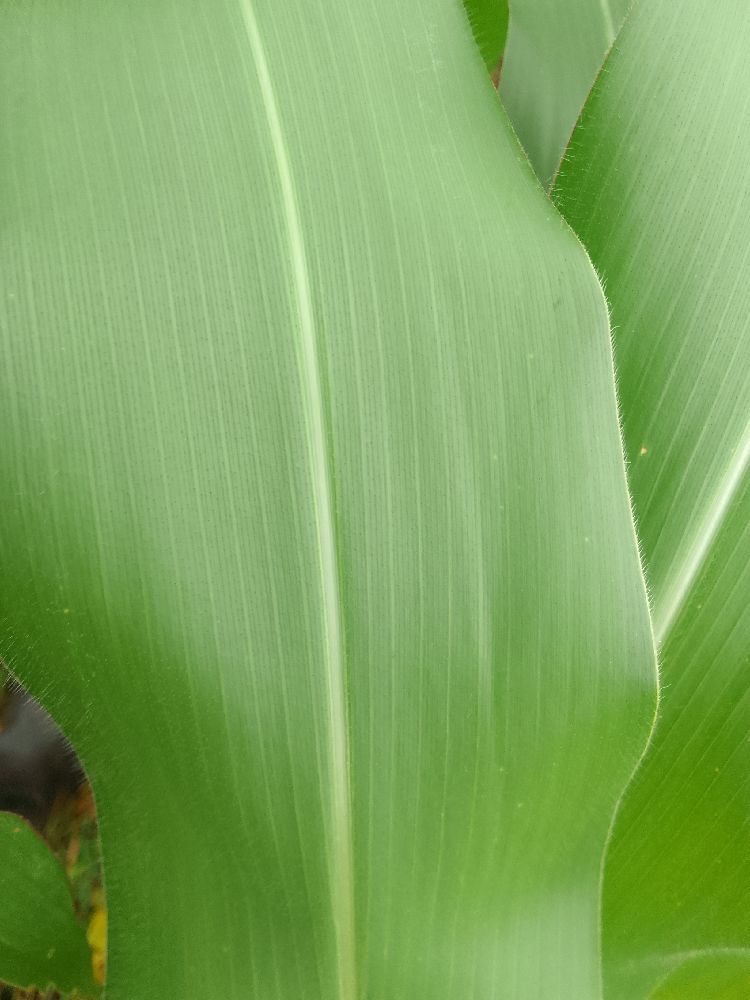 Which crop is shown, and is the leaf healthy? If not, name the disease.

maize, healthy
